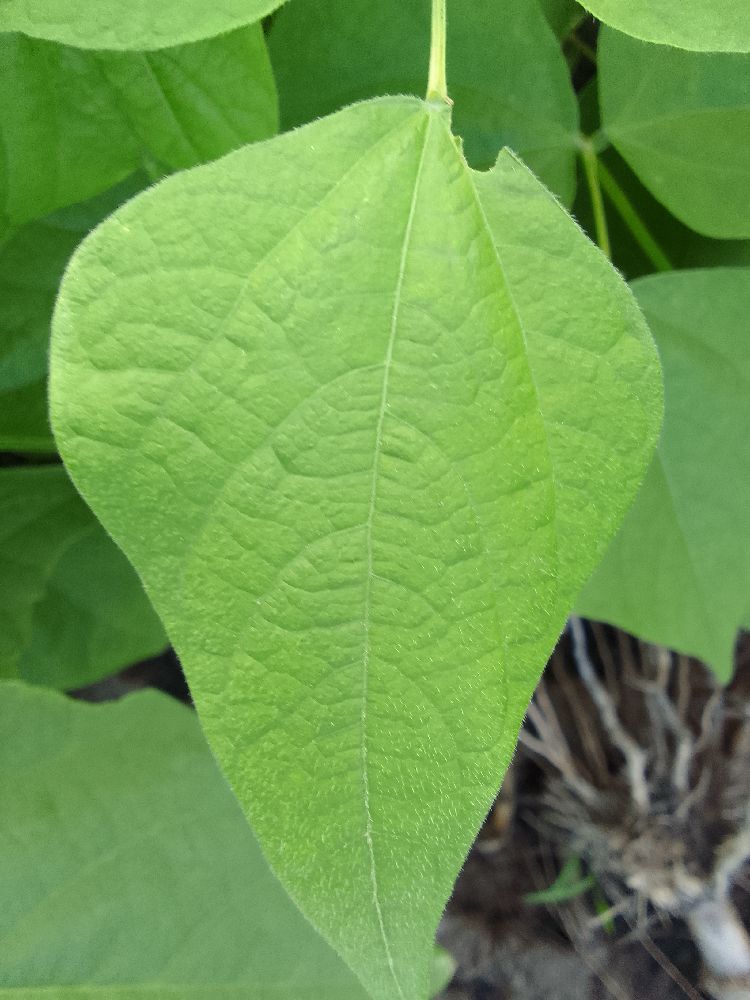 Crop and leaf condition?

common bean, healthy
